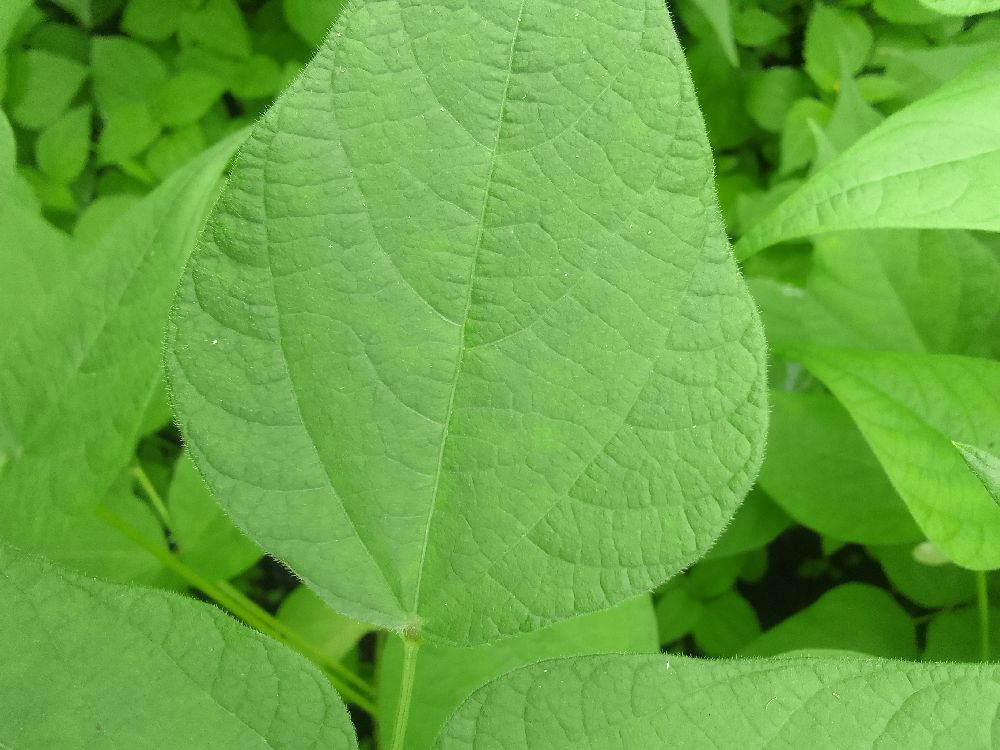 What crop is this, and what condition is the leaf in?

common bean, healthy
